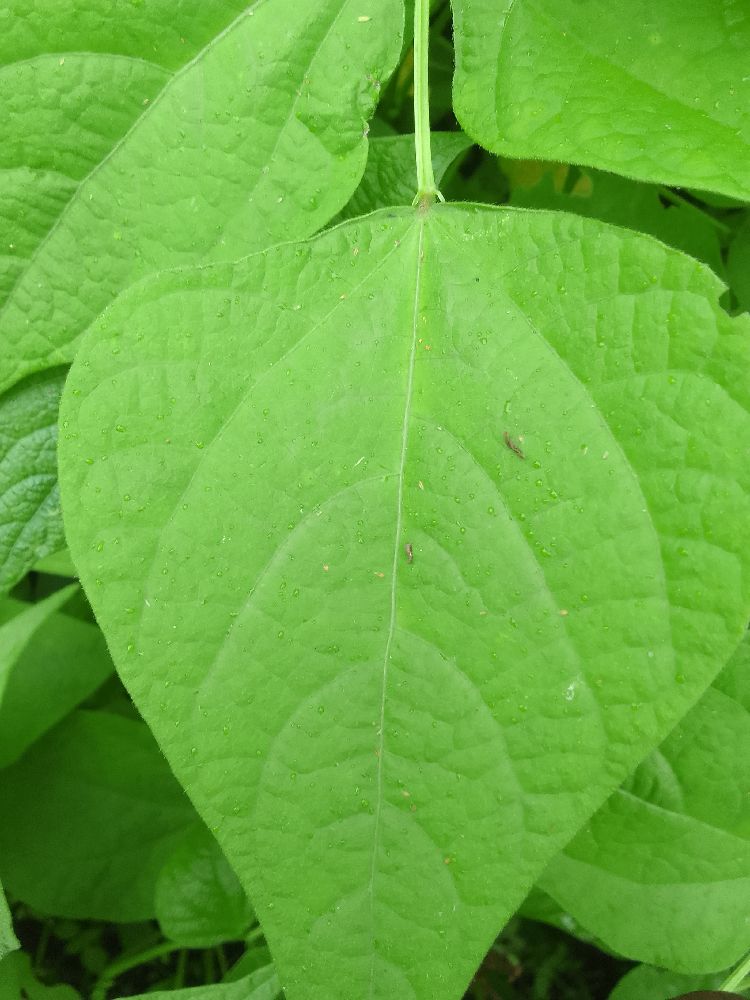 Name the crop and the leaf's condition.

common bean, healthy
